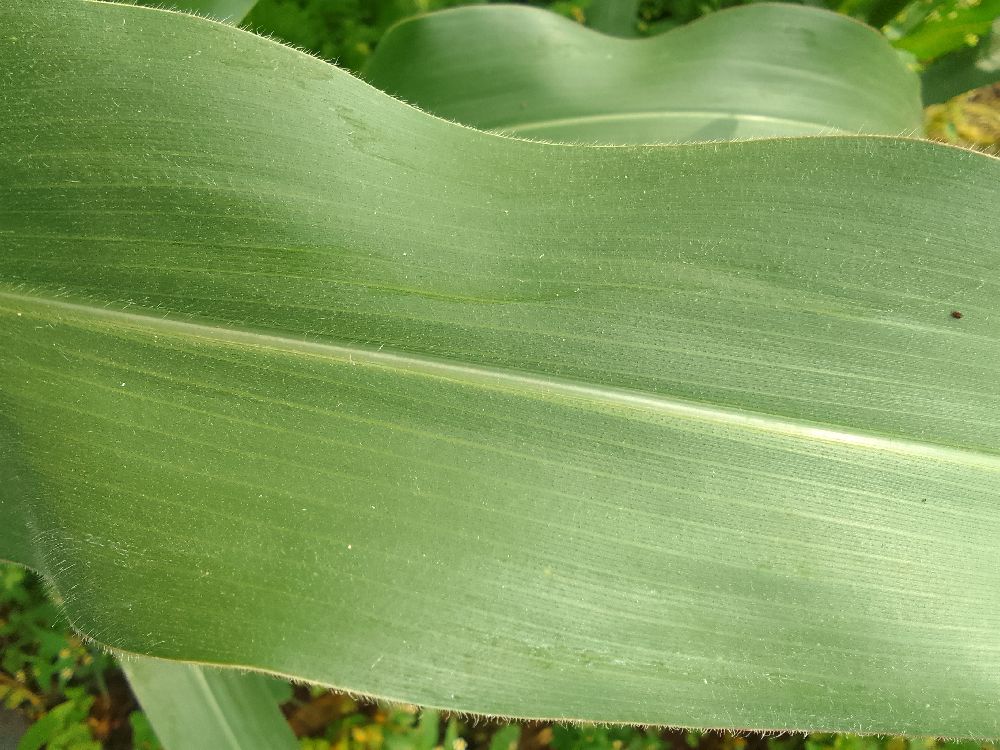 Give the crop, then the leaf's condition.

maize, healthy
